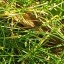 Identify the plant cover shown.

grass
